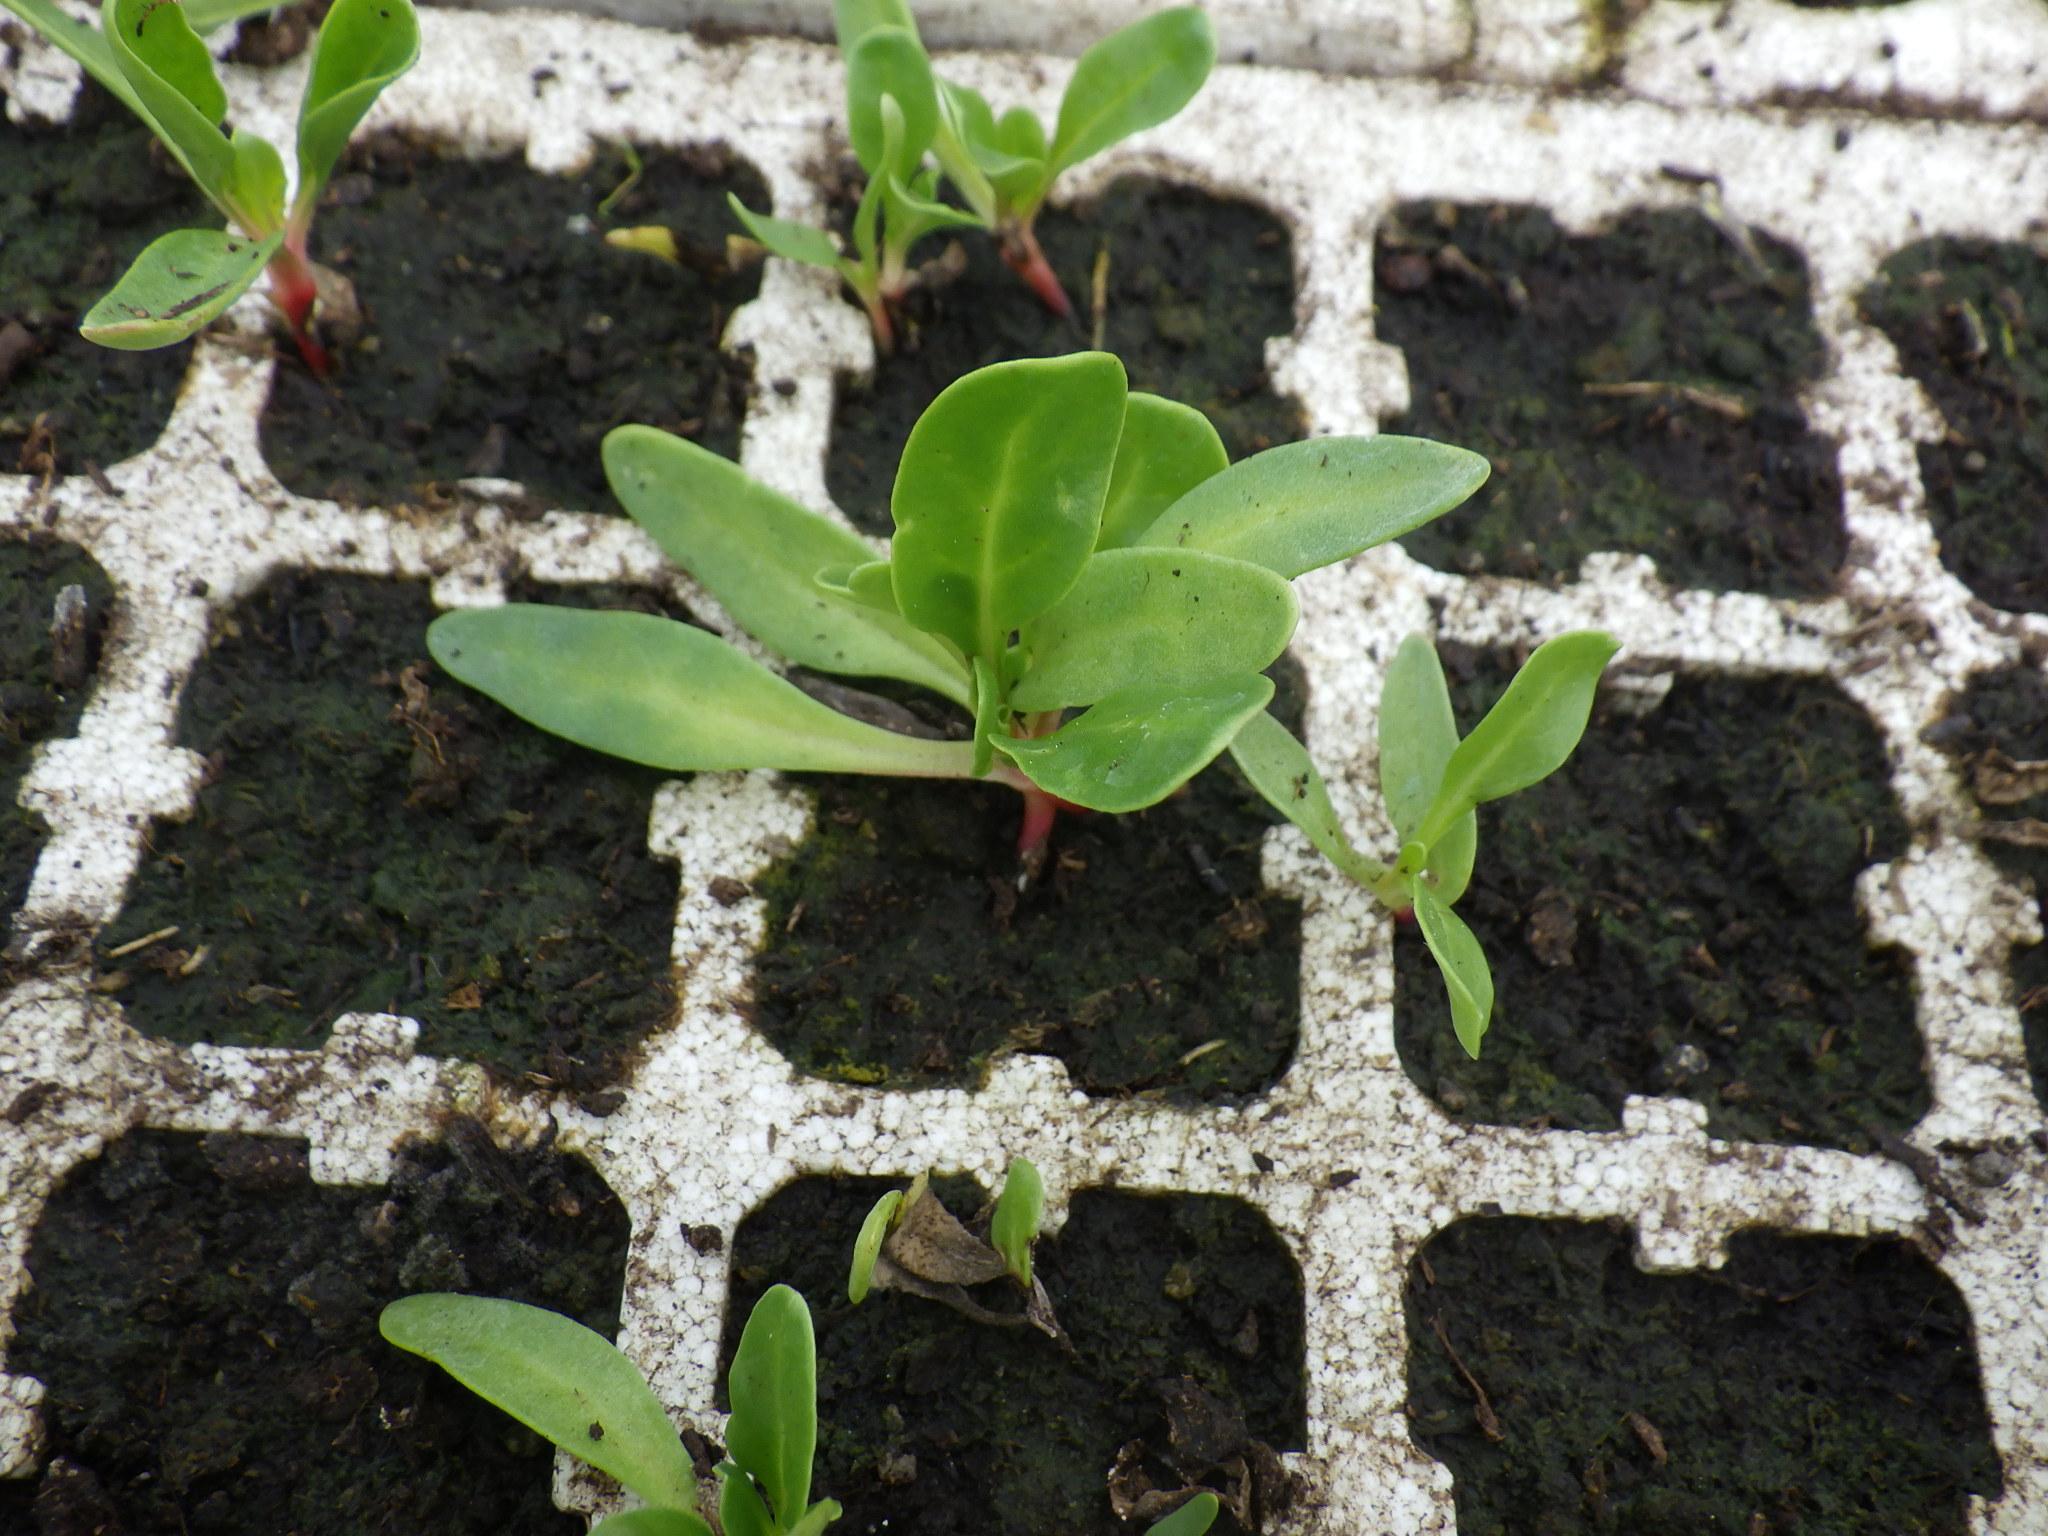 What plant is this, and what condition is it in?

chard, healthy
